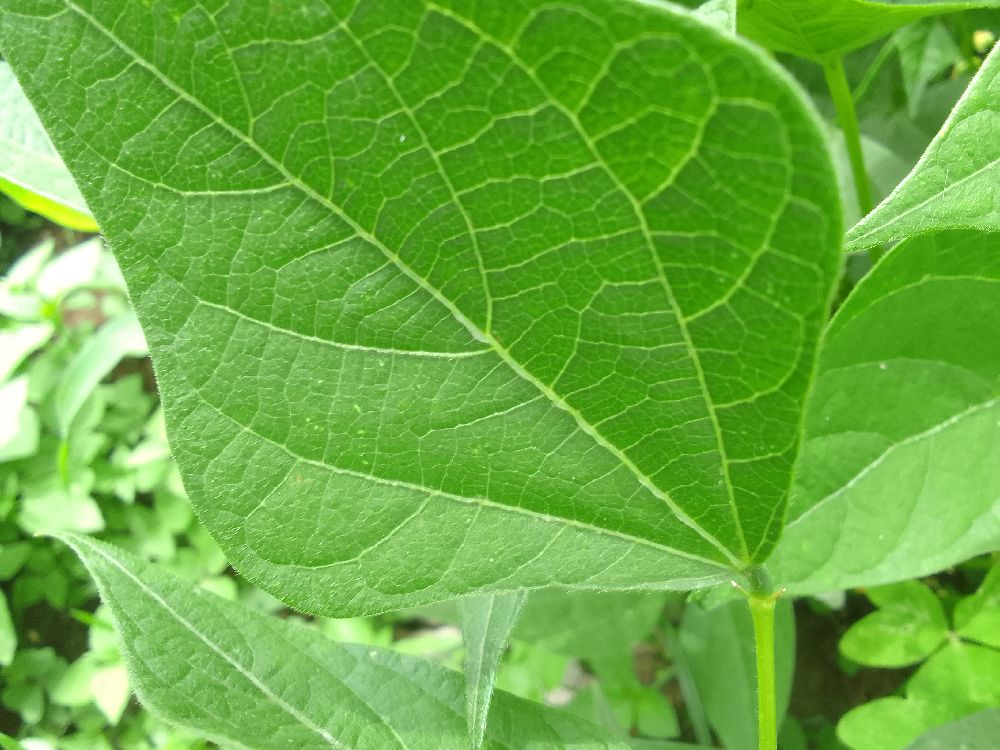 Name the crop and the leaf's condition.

common bean, healthy
